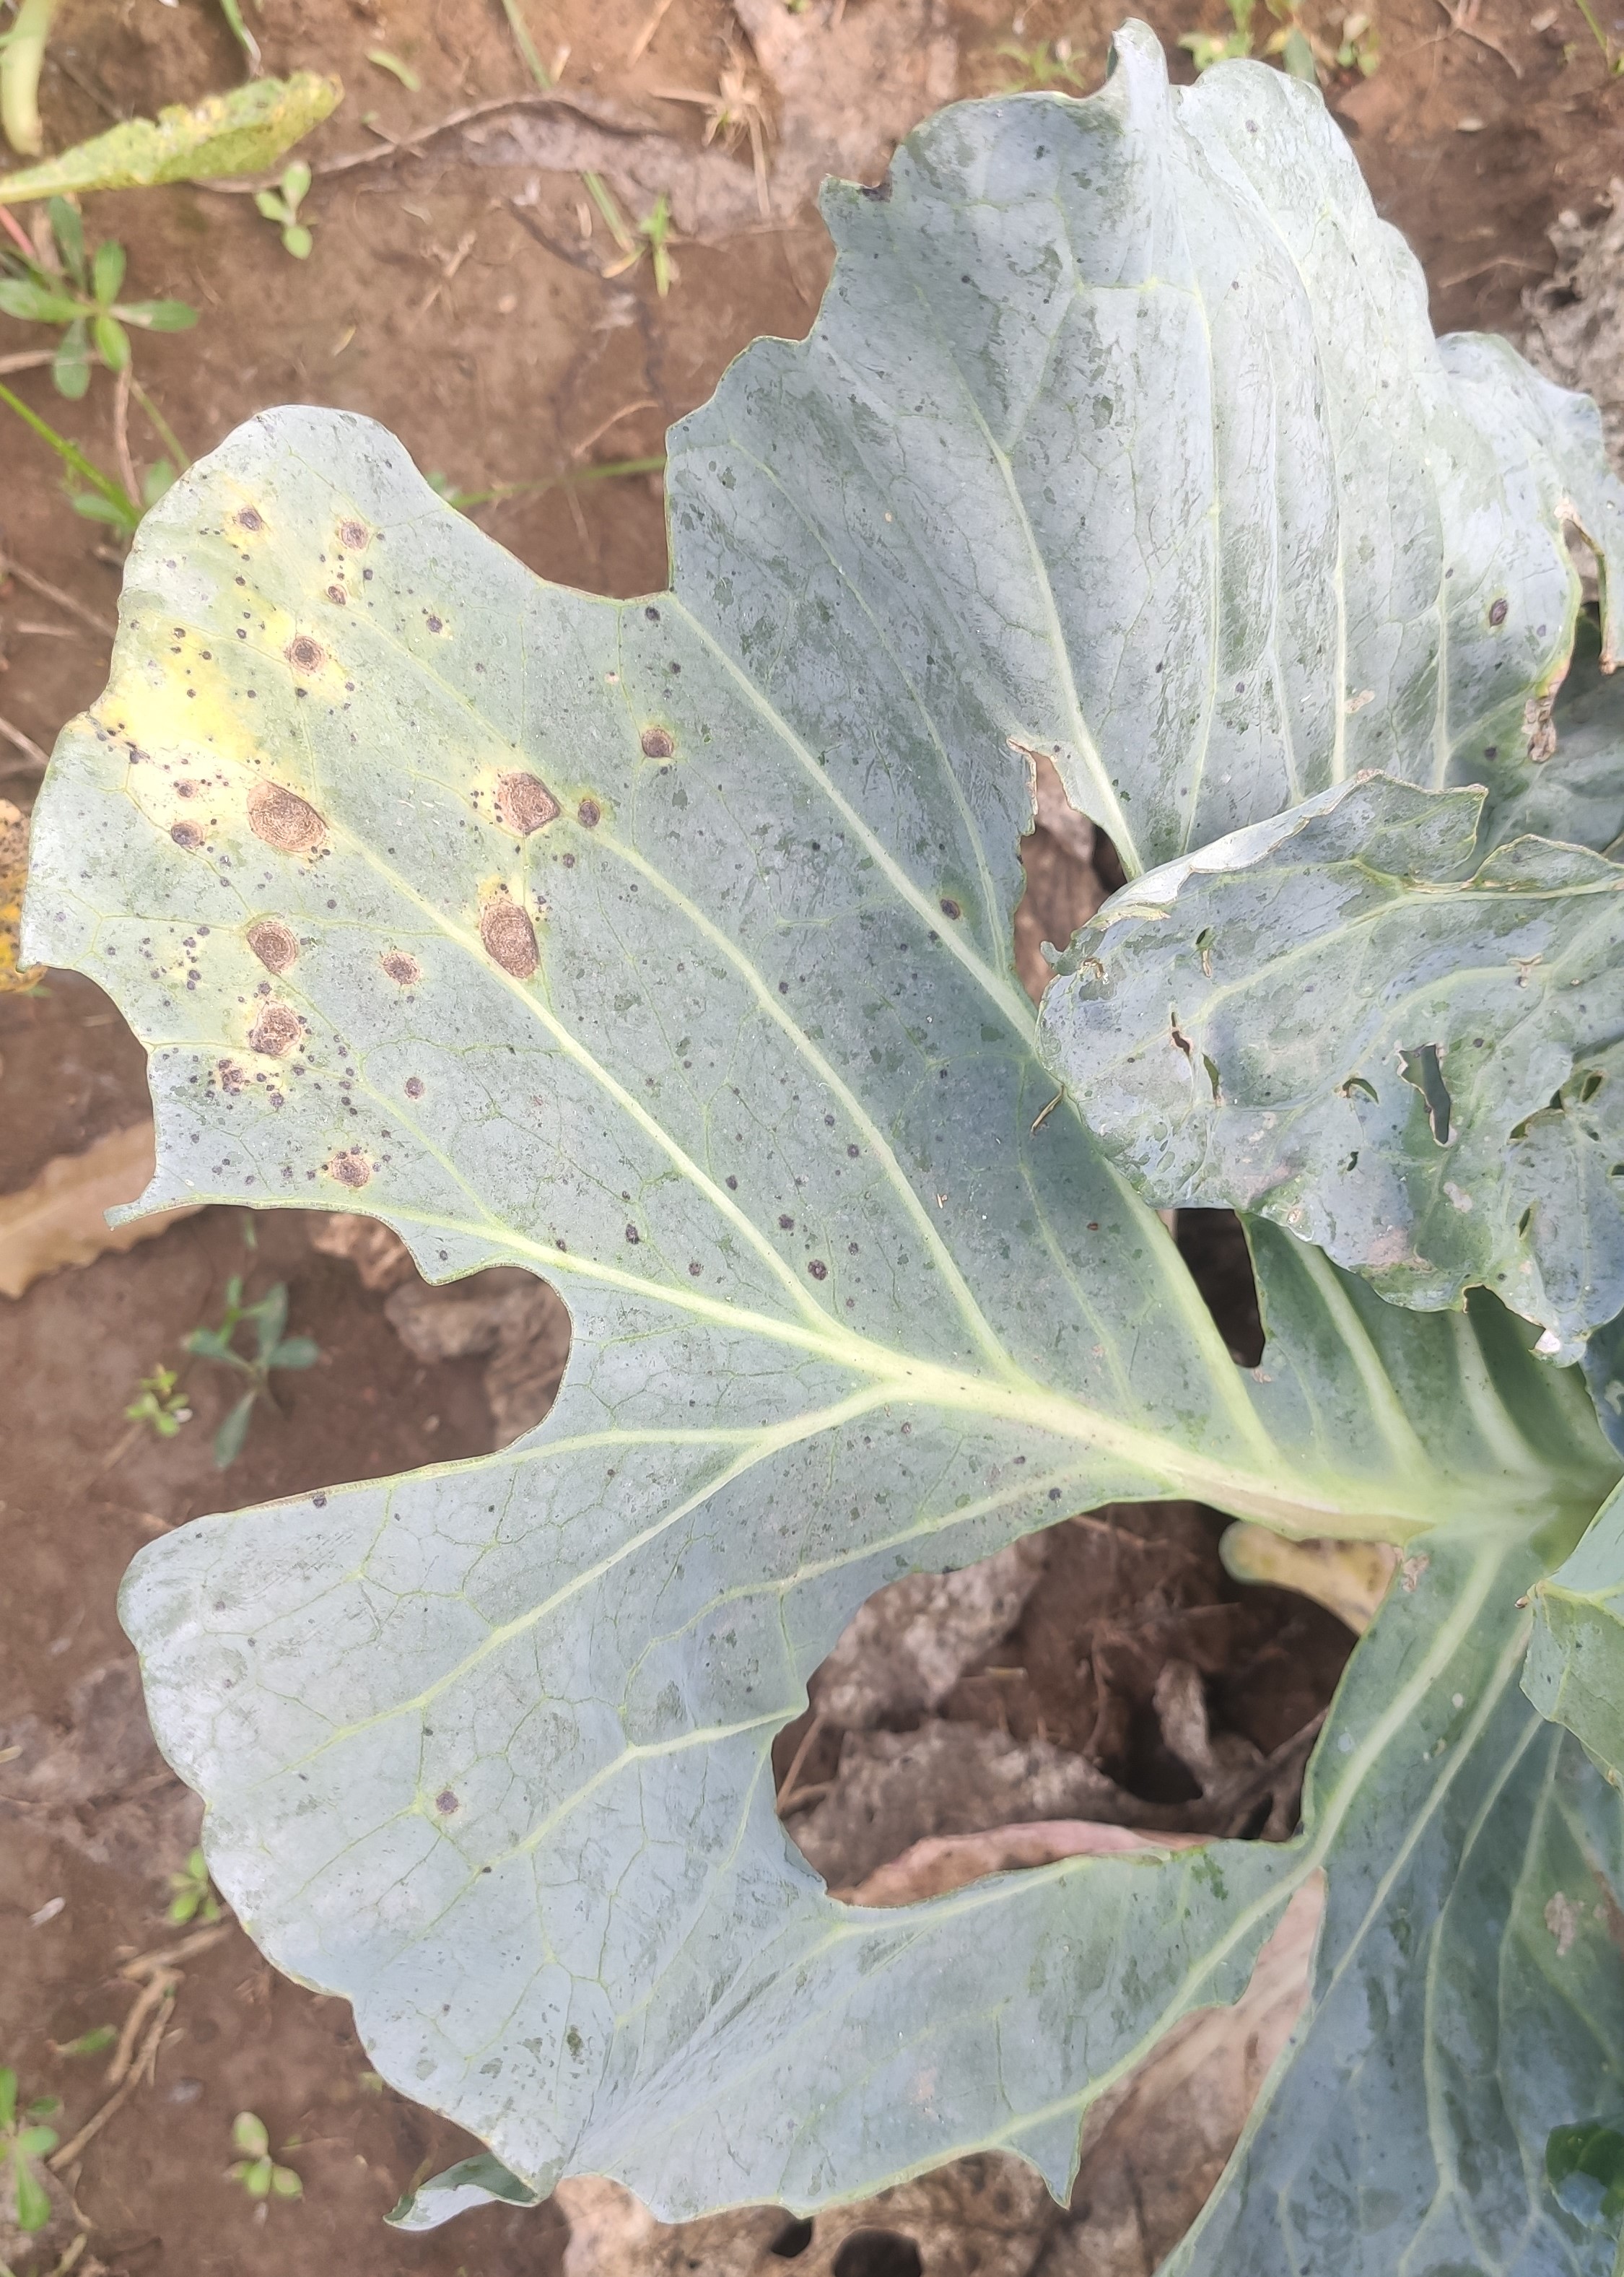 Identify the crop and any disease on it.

cabbage, alternaria
